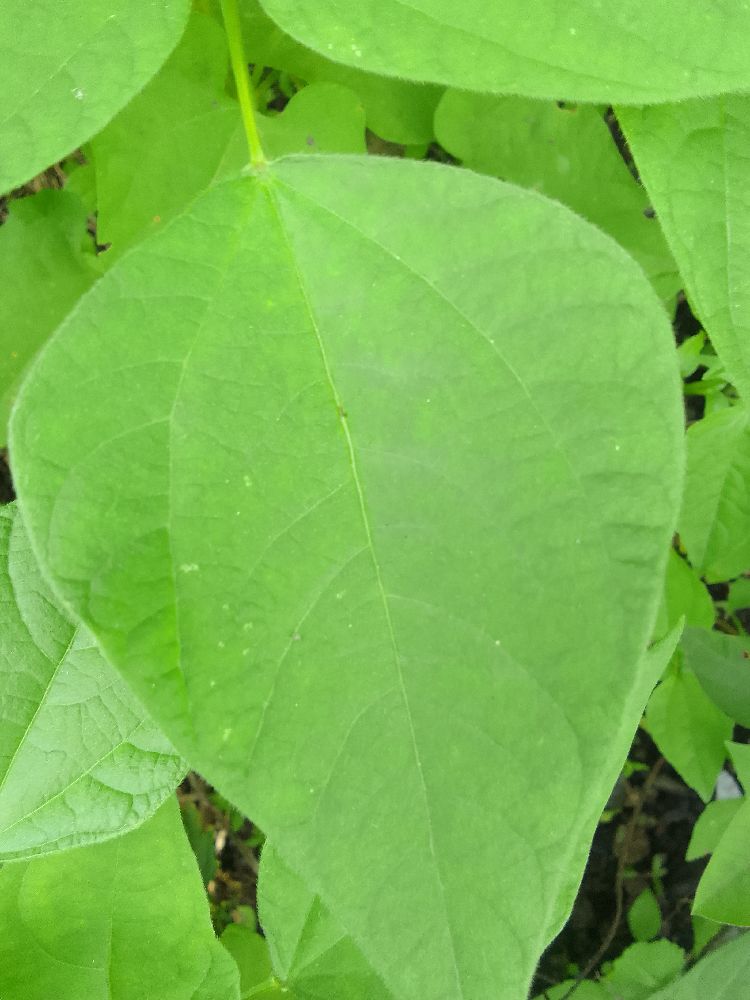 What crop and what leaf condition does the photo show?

common bean, healthy
